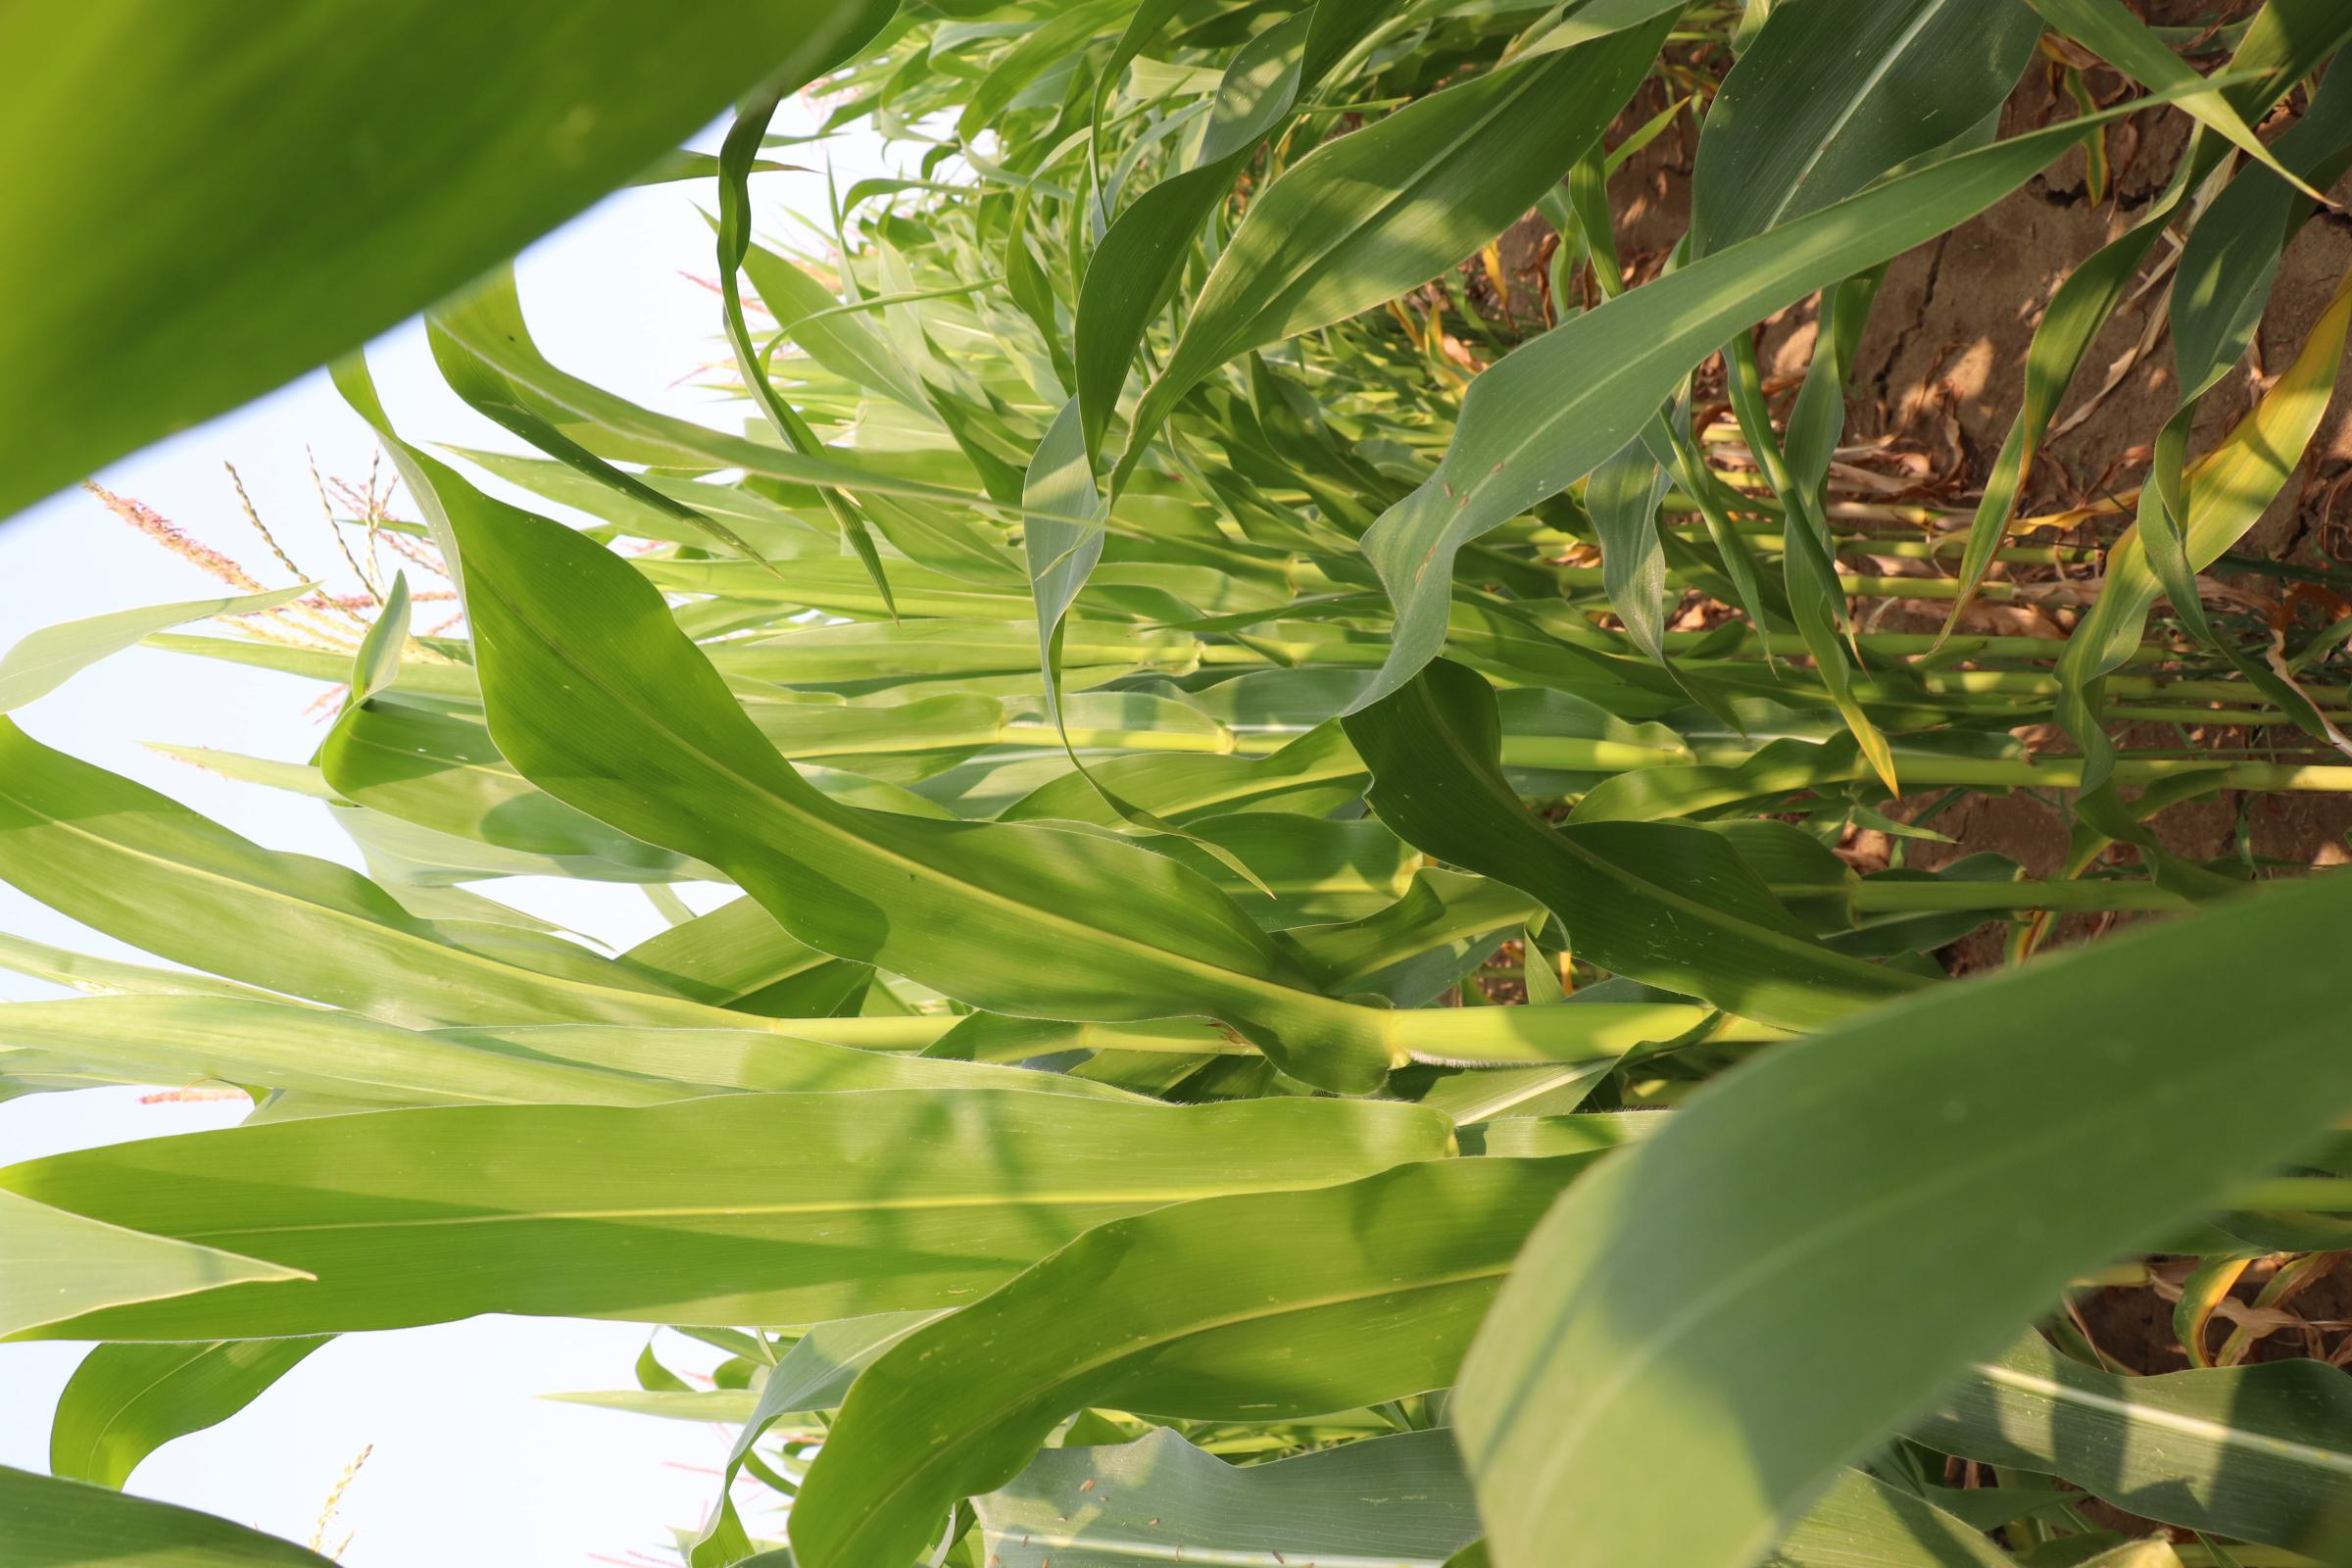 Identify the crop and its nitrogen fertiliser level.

maize, no added nitrogen
